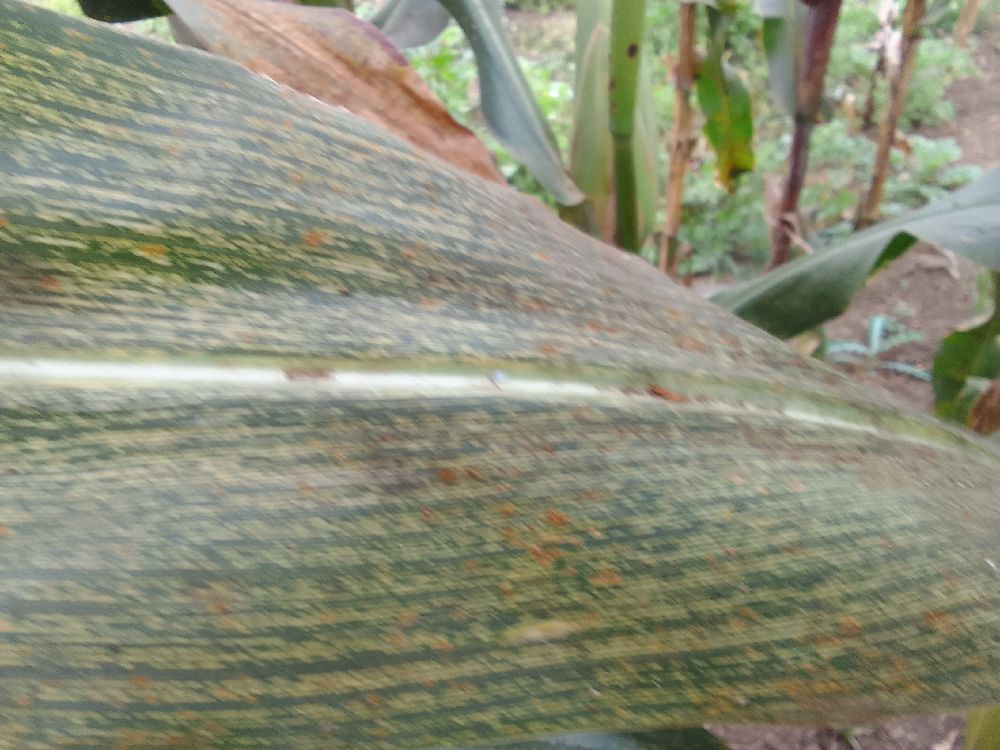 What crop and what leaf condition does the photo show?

maize, maize streak virus
